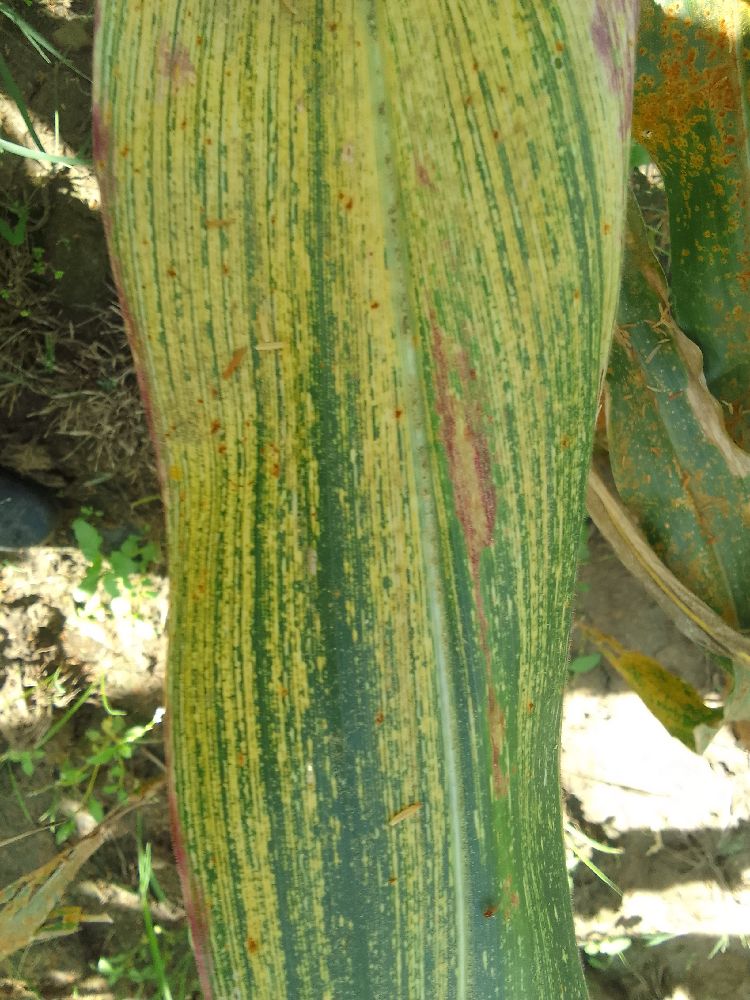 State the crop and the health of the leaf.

maize, maize streak virus
